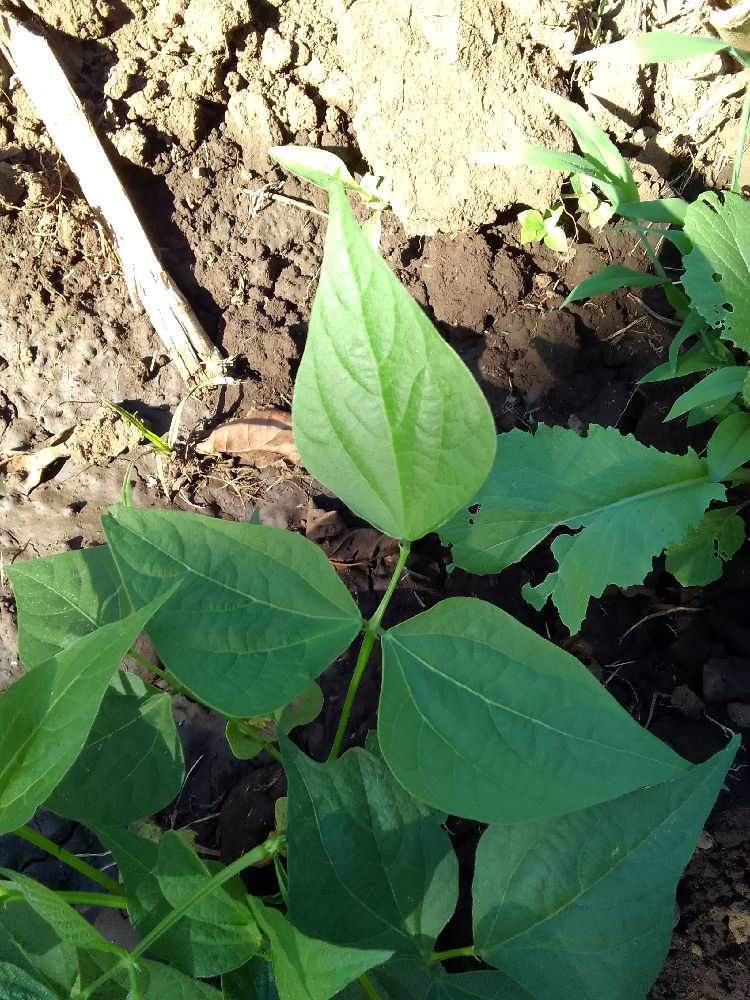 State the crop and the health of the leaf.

common bean, healthy
